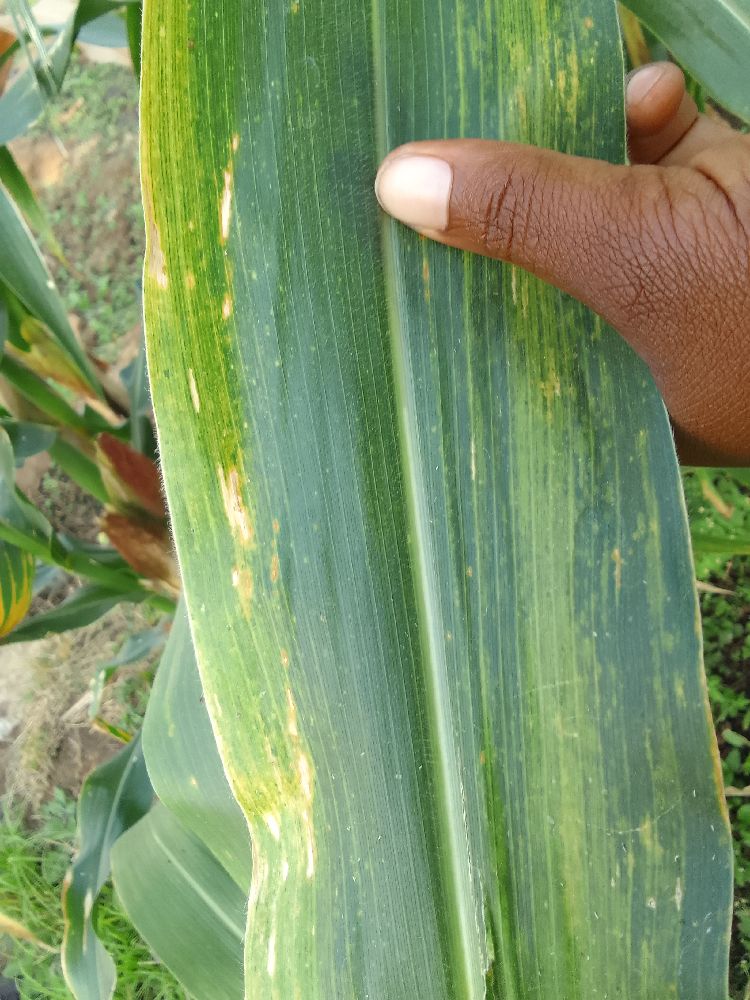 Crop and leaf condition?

maize, maize lethal necrosis
